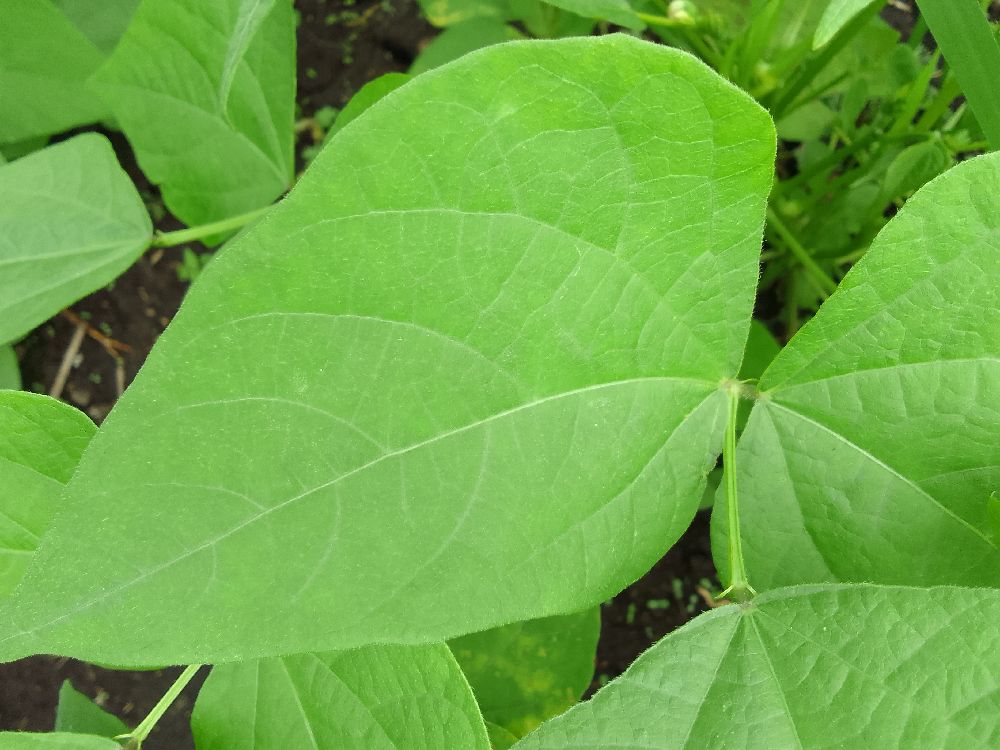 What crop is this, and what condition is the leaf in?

common bean, healthy
